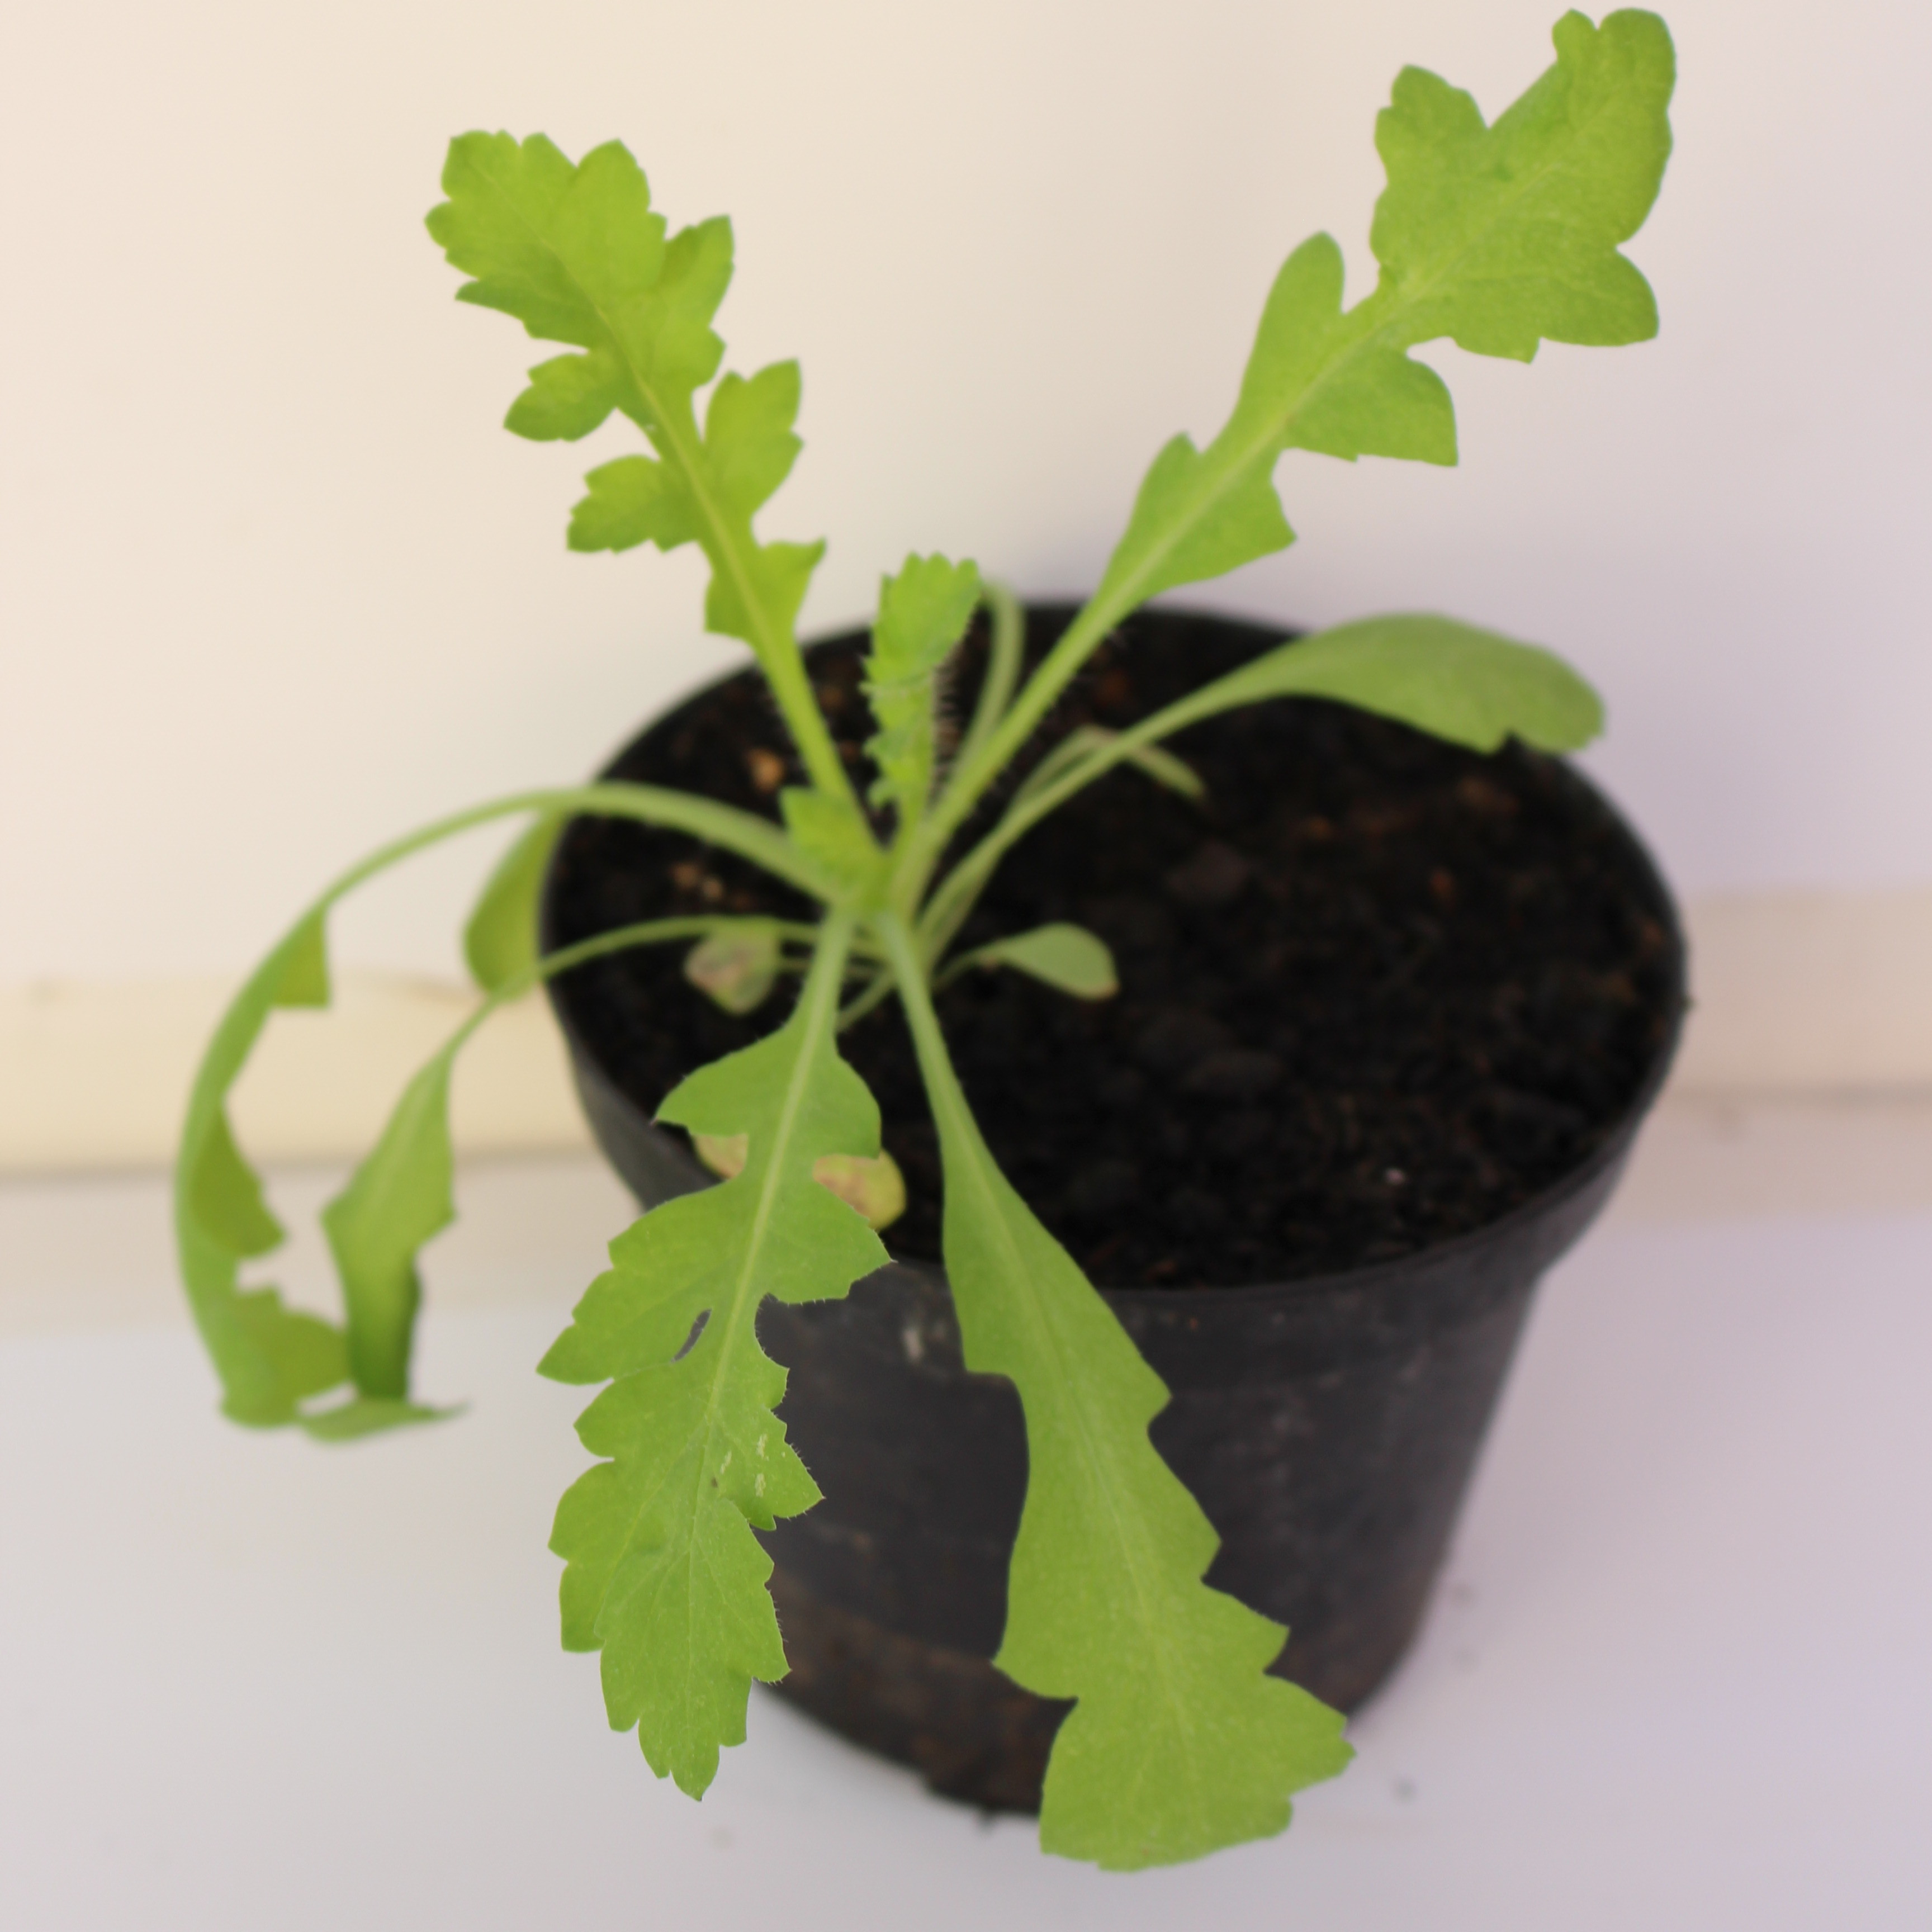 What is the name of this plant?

Papaver rhoeas
